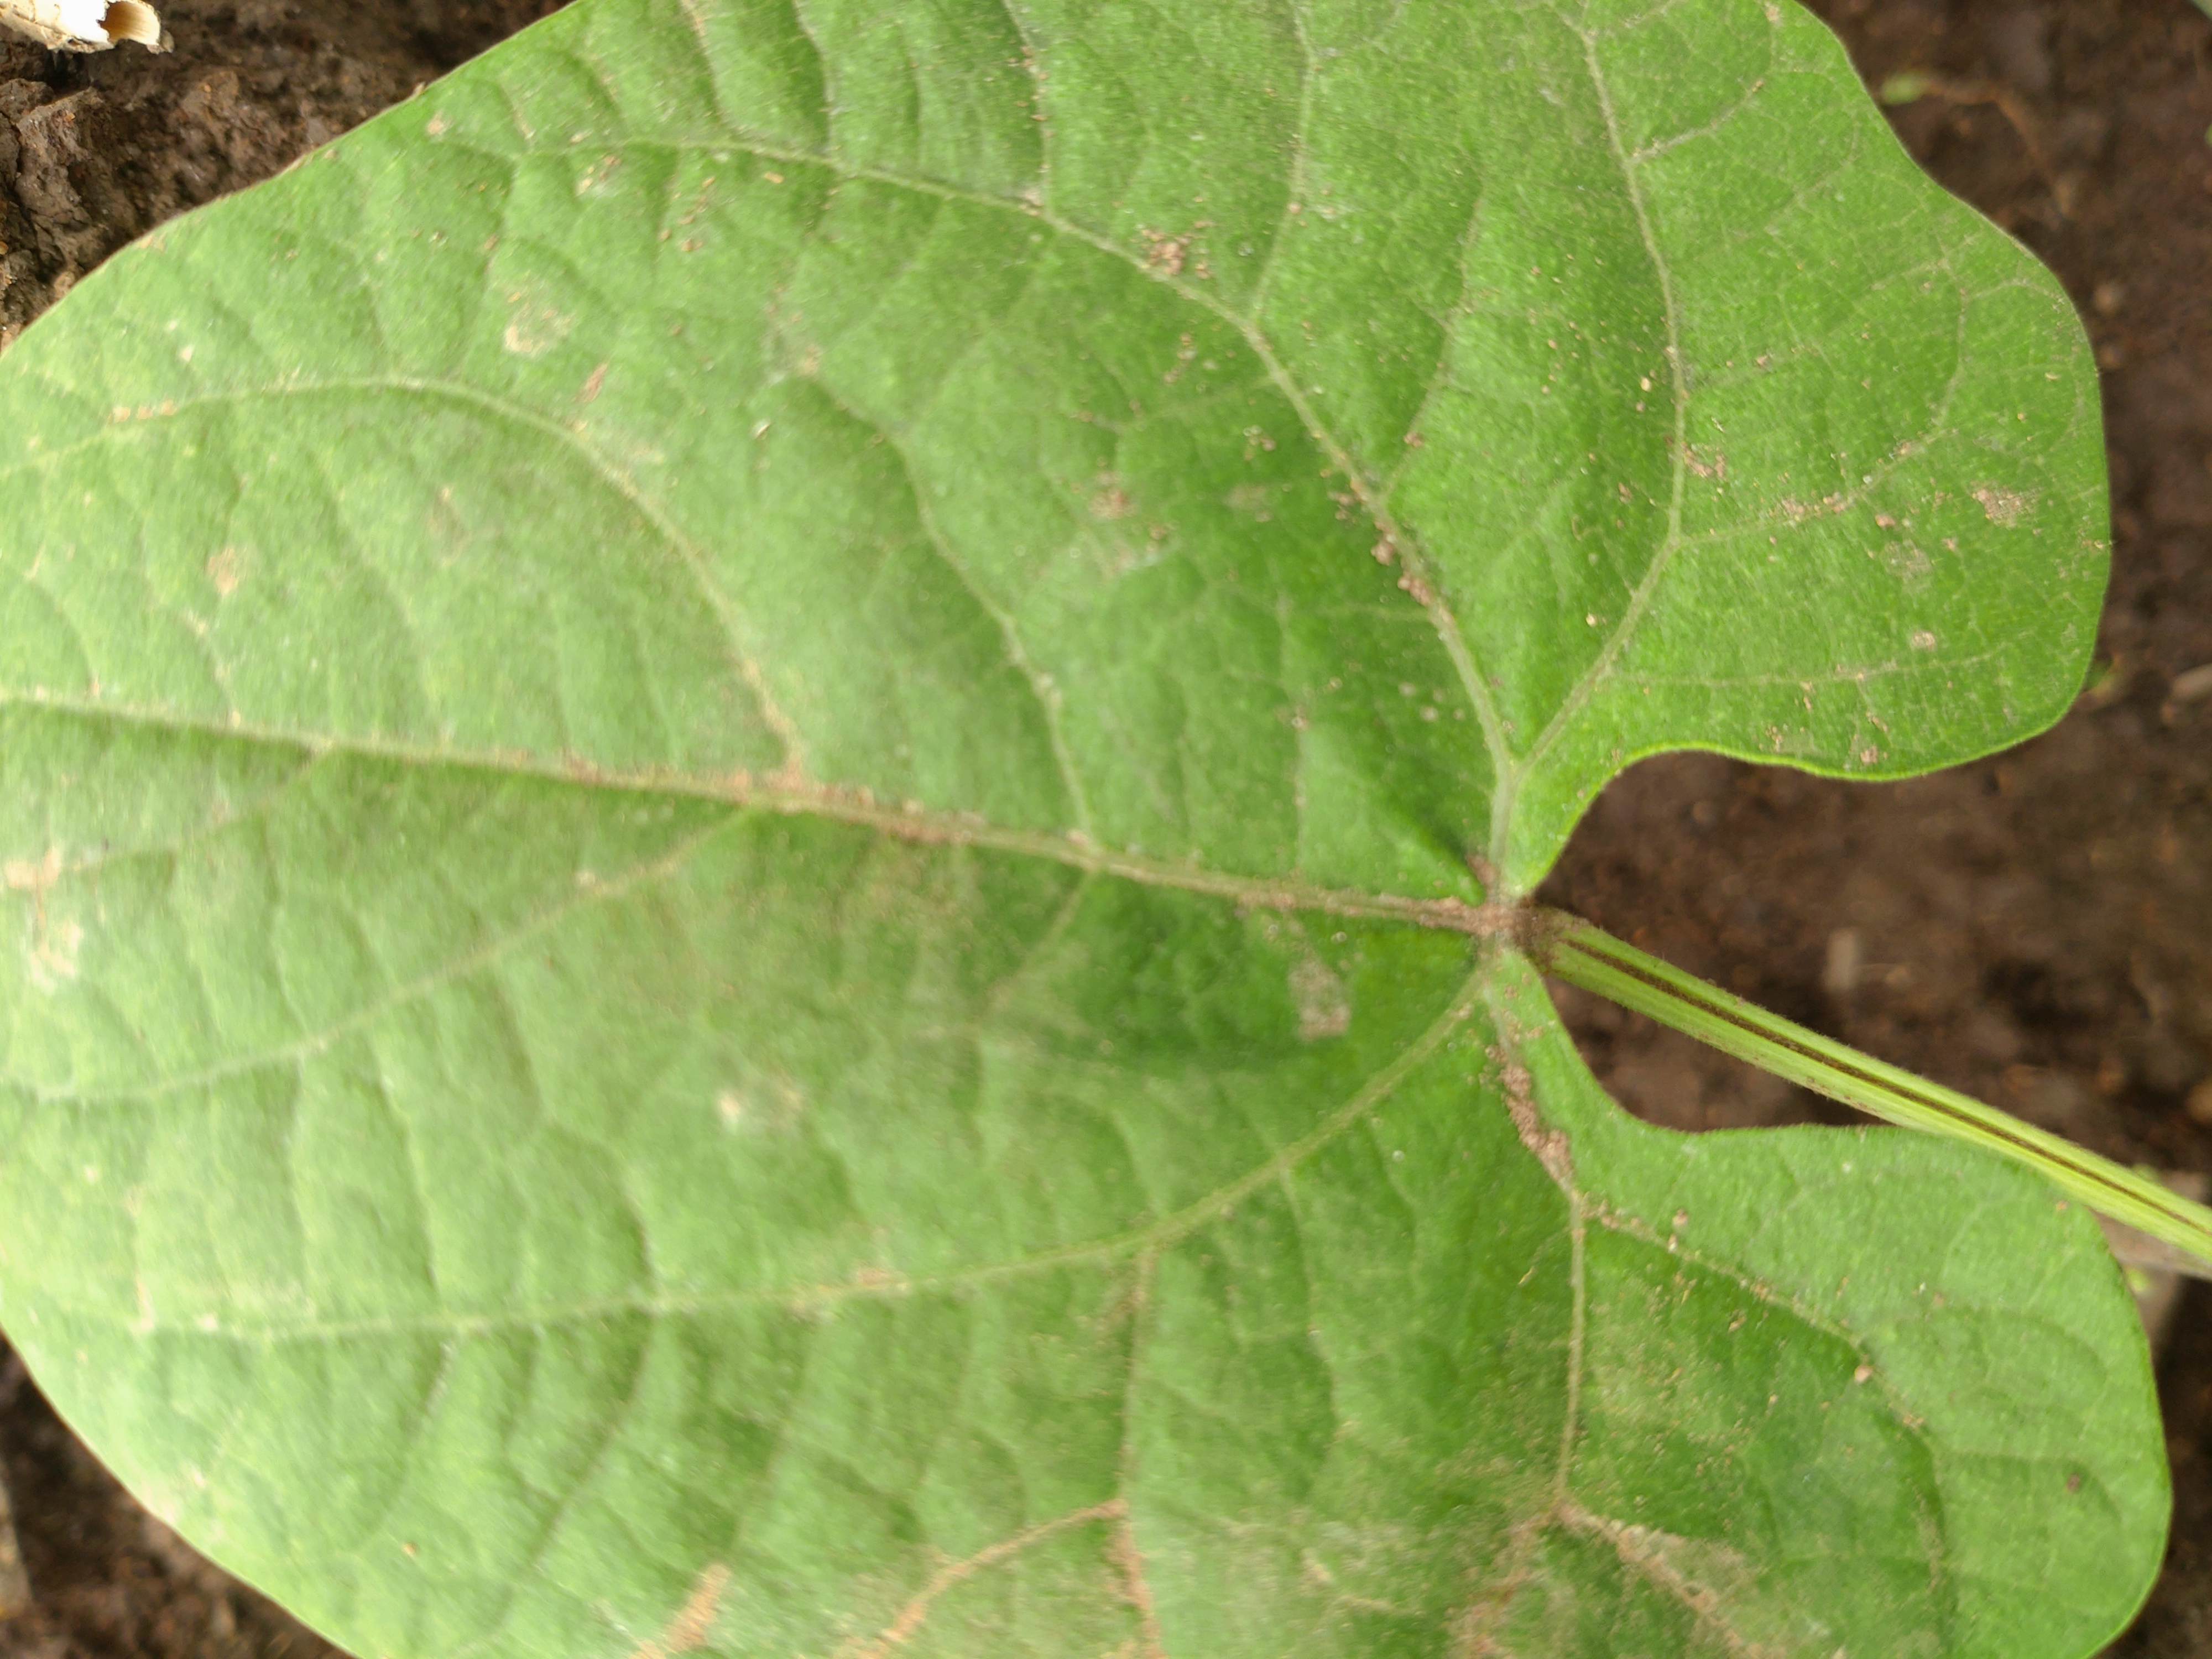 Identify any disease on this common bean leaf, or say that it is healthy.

healthy
